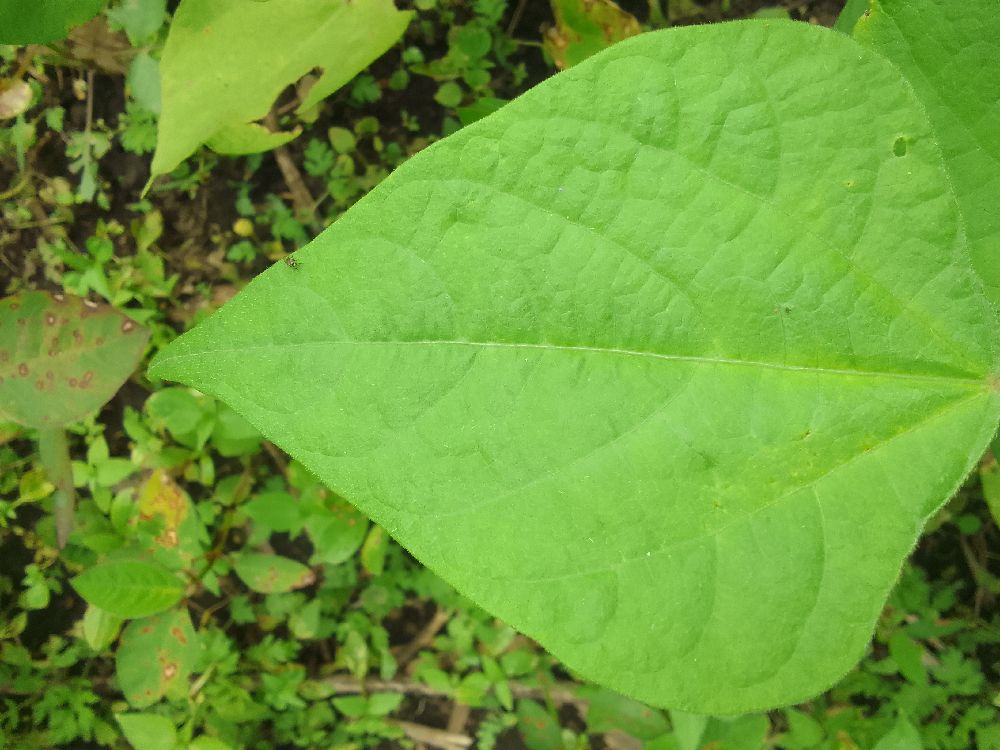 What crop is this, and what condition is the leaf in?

common bean, healthy
